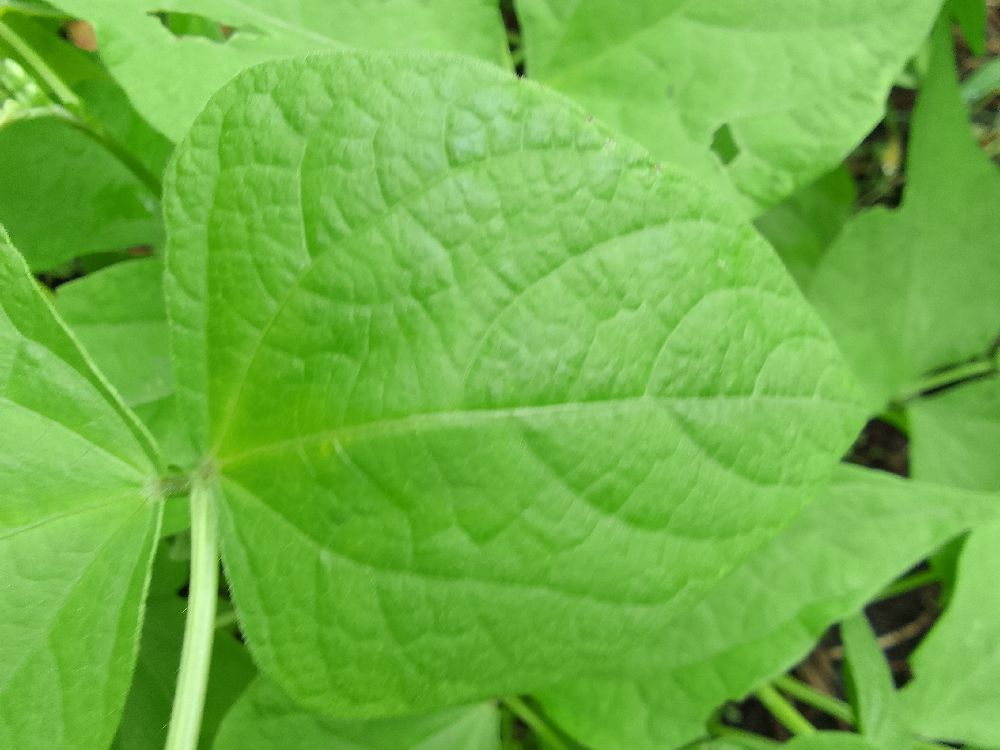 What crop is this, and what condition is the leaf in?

common bean, healthy
